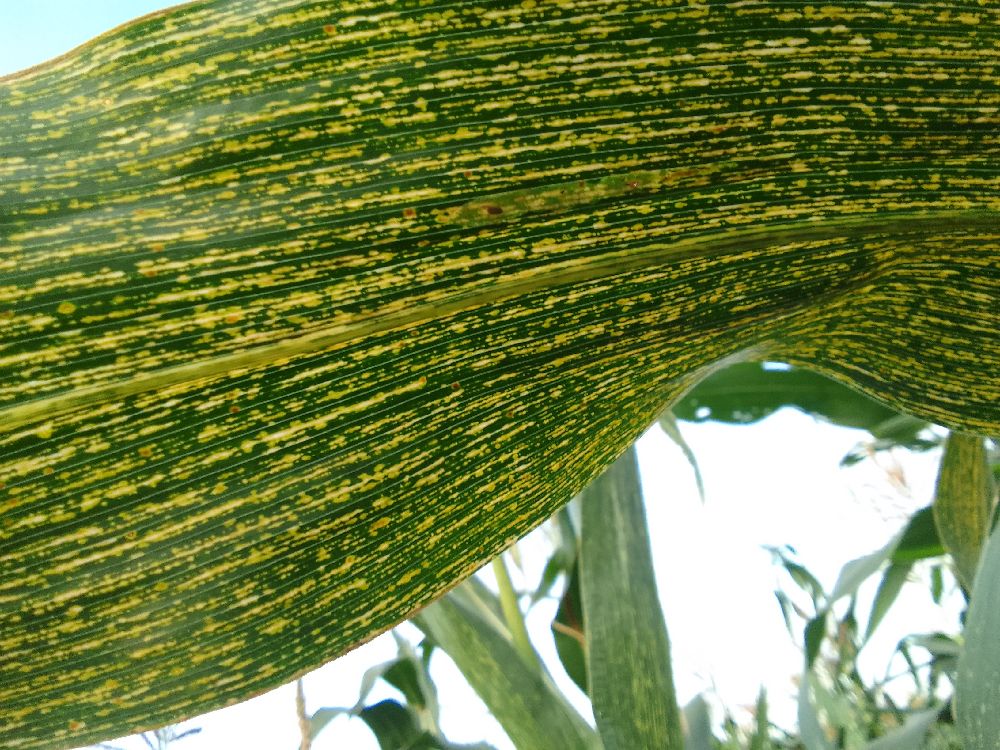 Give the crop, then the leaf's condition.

maize, maize streak virus
